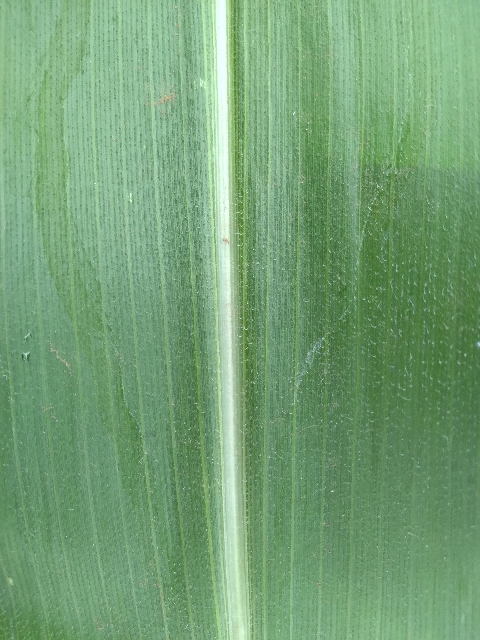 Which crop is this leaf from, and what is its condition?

maize, healthy
